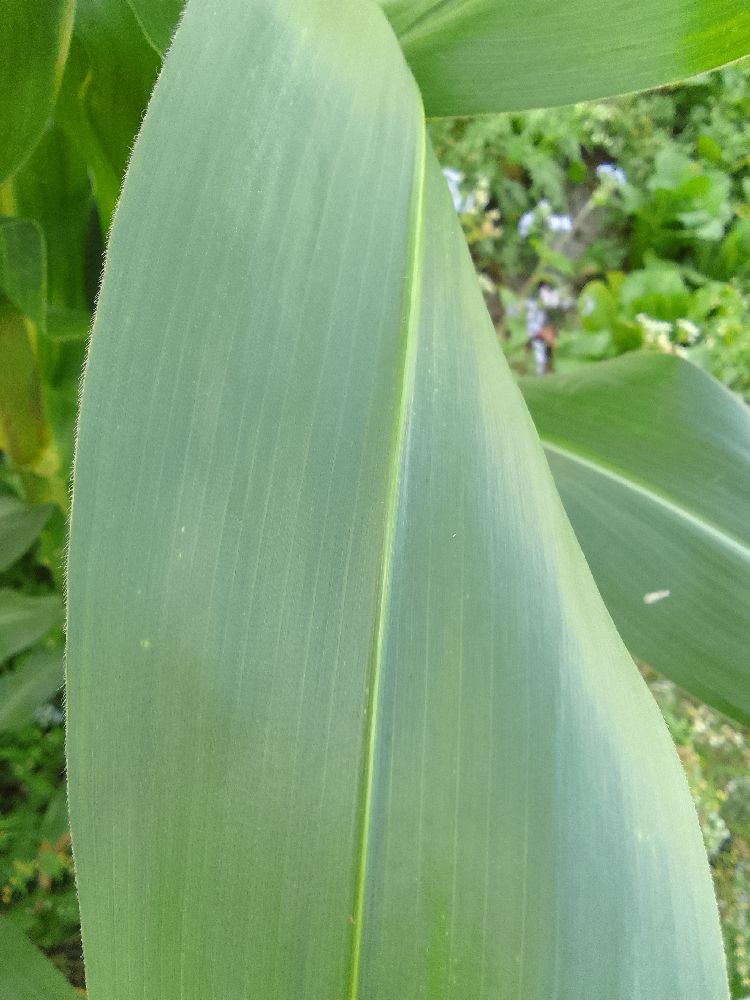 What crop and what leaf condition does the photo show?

maize, healthy
